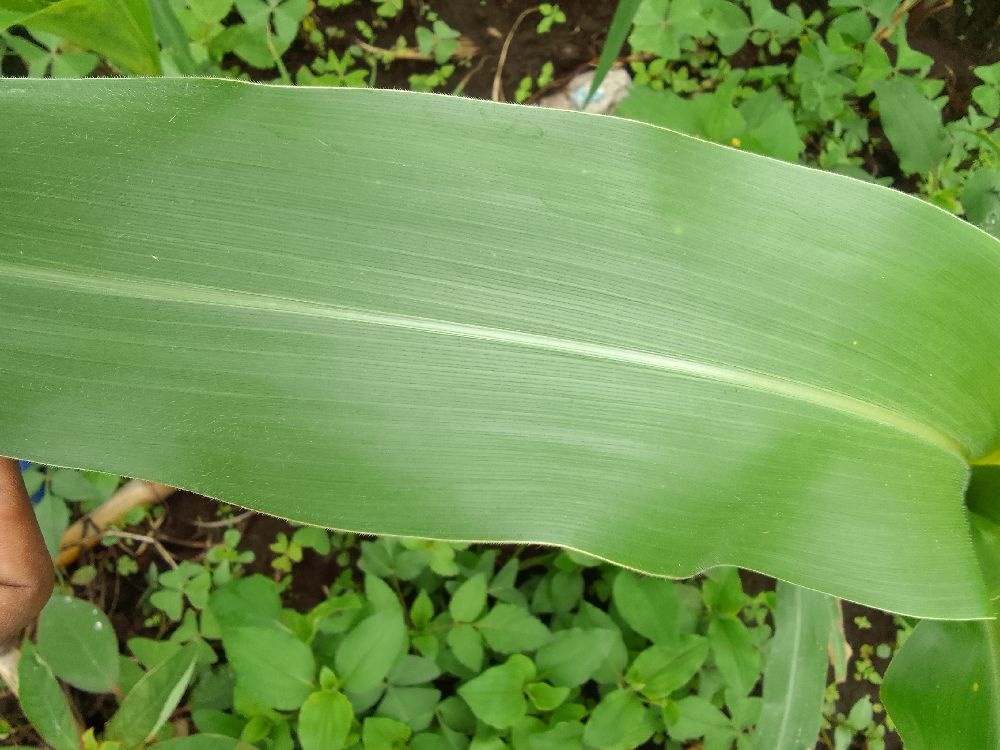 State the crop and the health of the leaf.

maize, healthy
